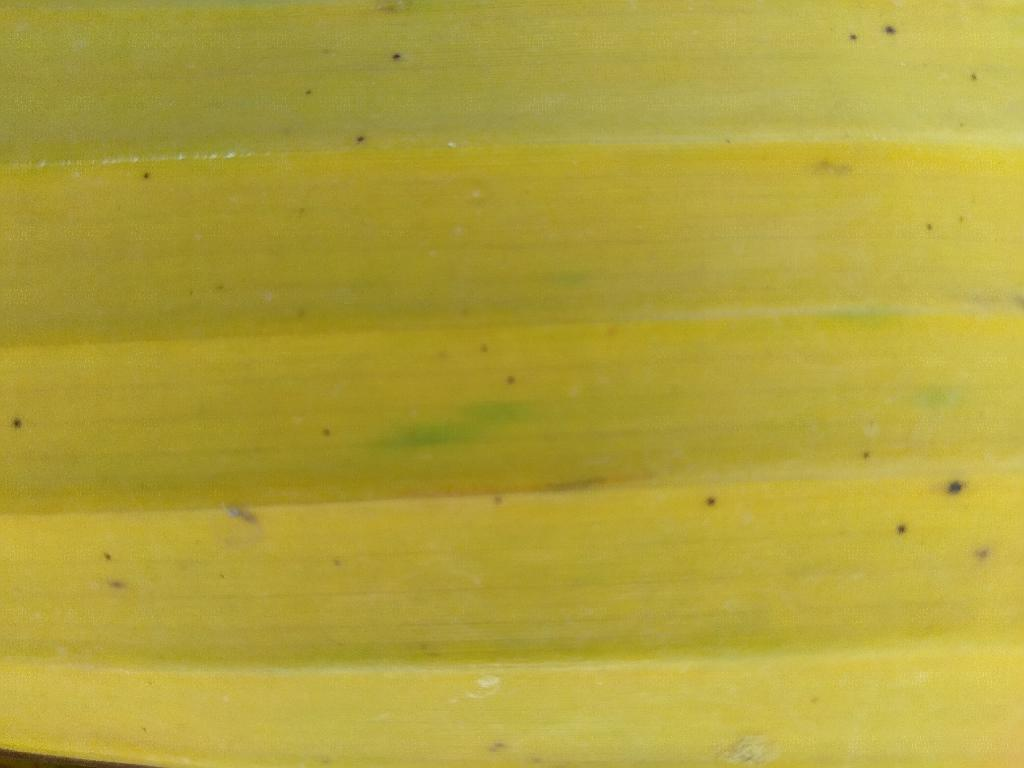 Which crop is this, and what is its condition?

banana, fusarium wilt race 1
